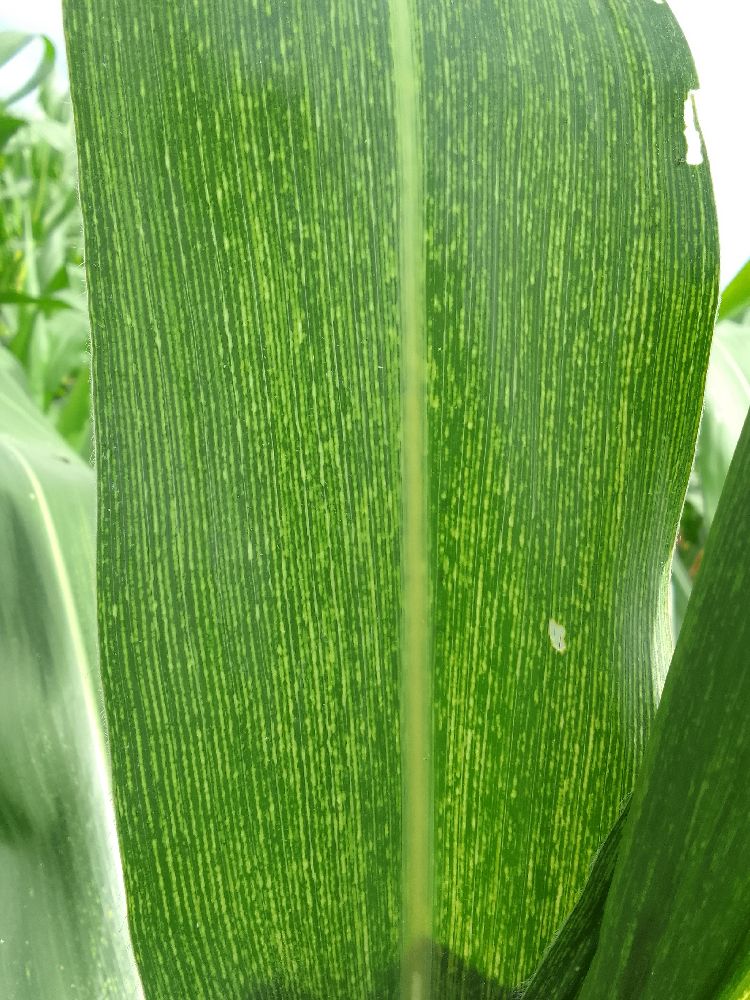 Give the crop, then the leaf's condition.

maize, maize streak virus
